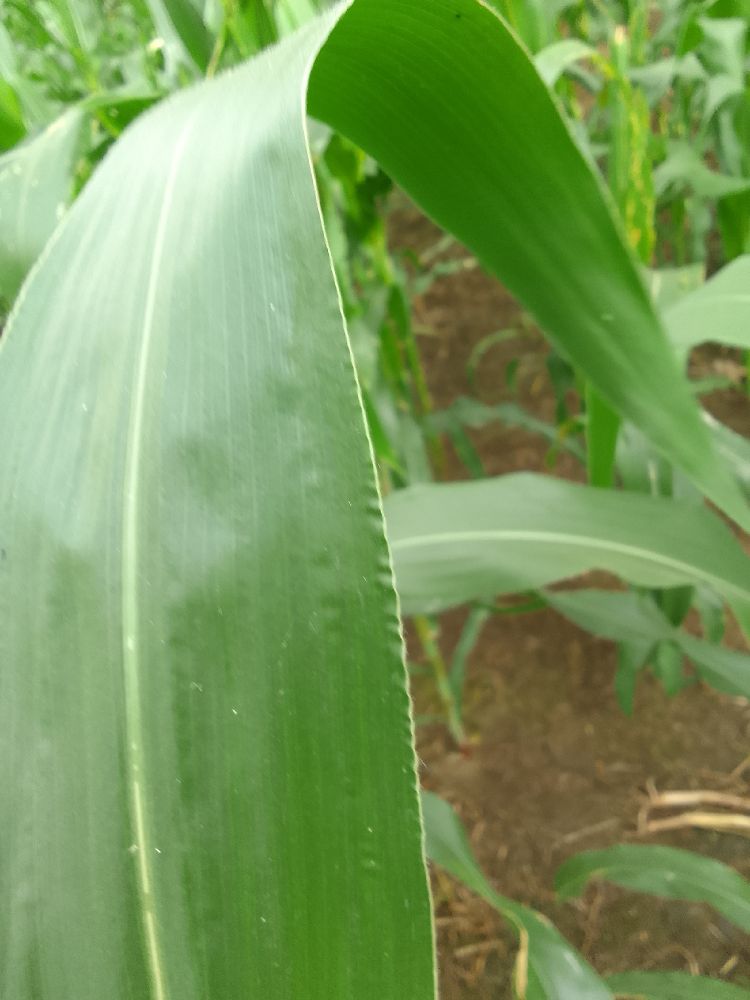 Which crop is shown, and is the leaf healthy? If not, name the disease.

maize, healthy
